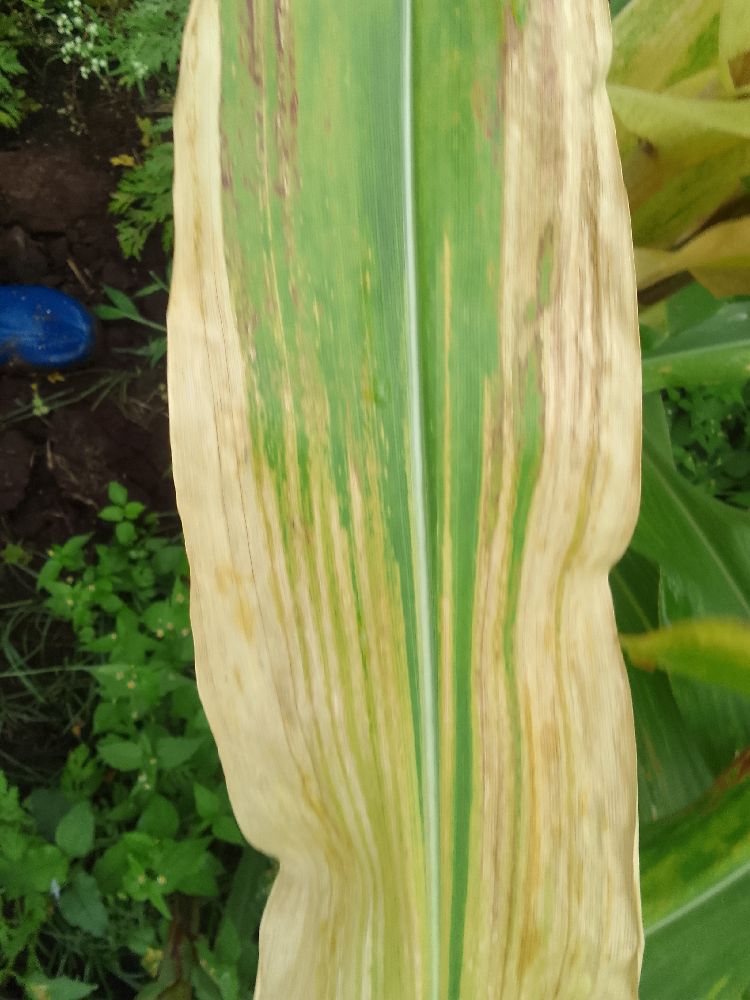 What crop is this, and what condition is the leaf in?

maize, maize lethal necrosis
